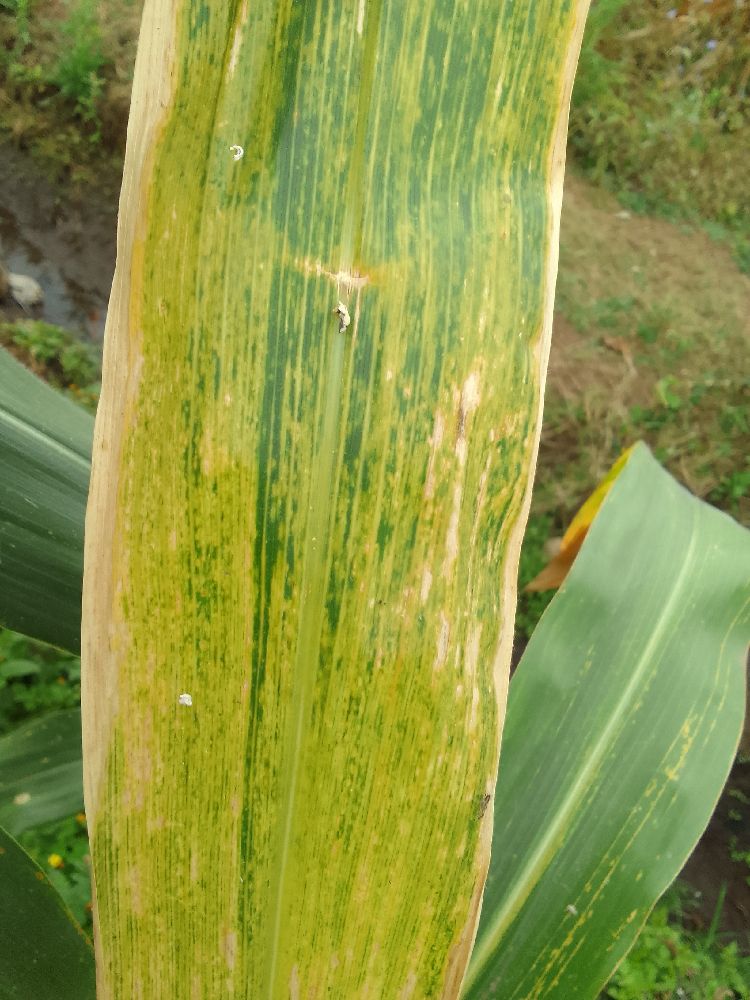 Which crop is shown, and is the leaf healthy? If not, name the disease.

maize, maize lethal necrosis
